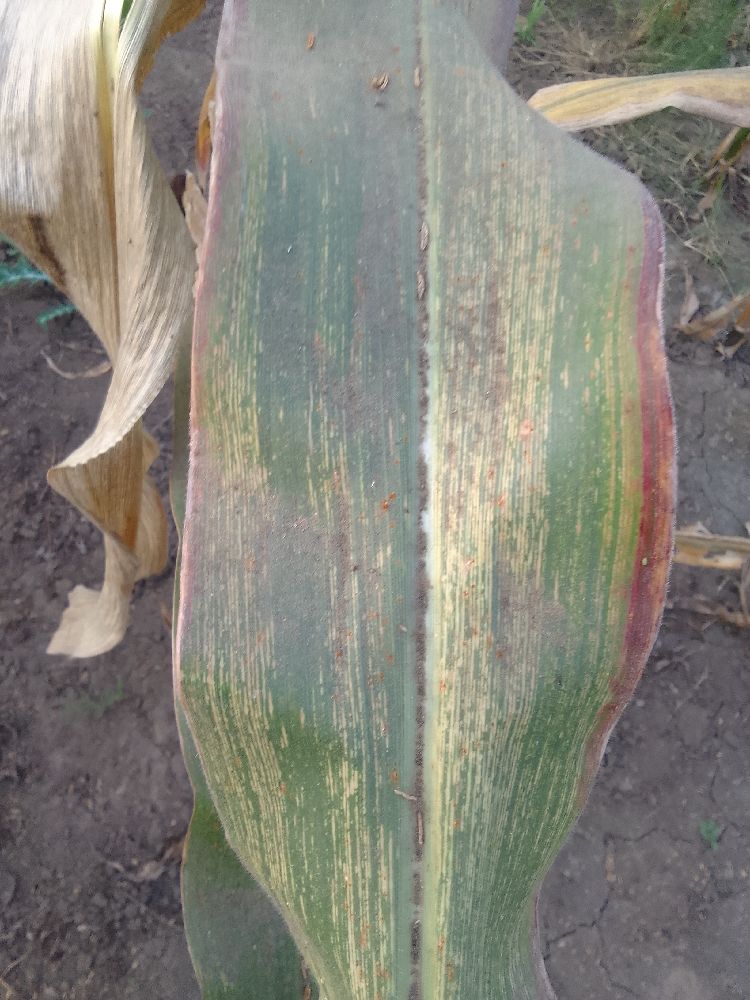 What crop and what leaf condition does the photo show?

maize, maize streak virus
